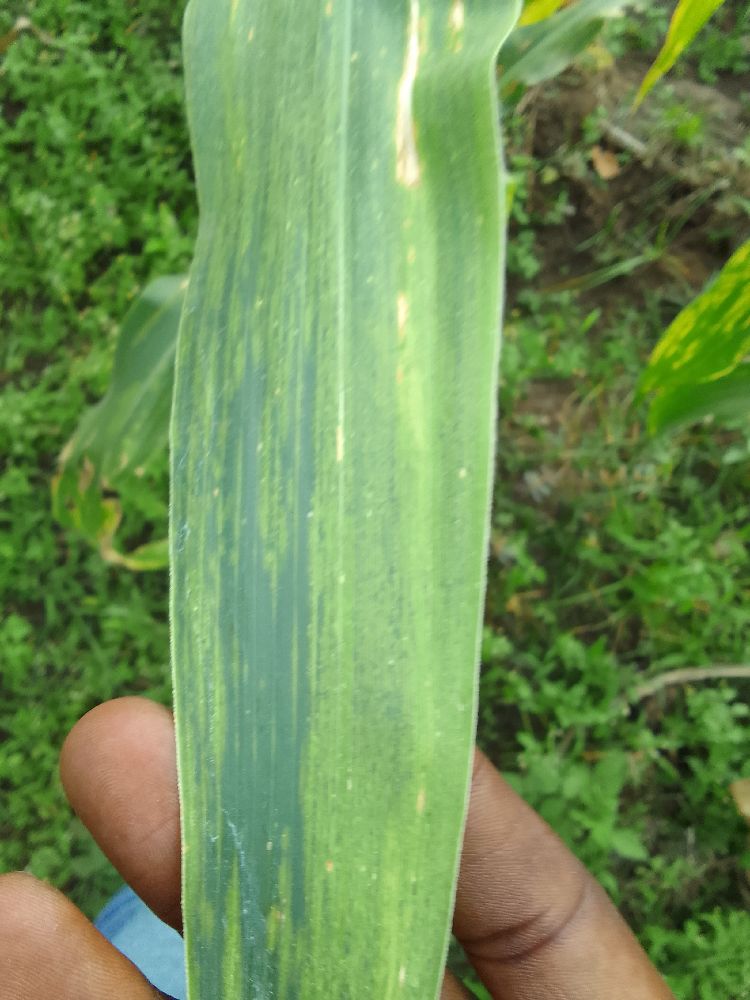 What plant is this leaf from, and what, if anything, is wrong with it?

maize, maize lethal necrosis
